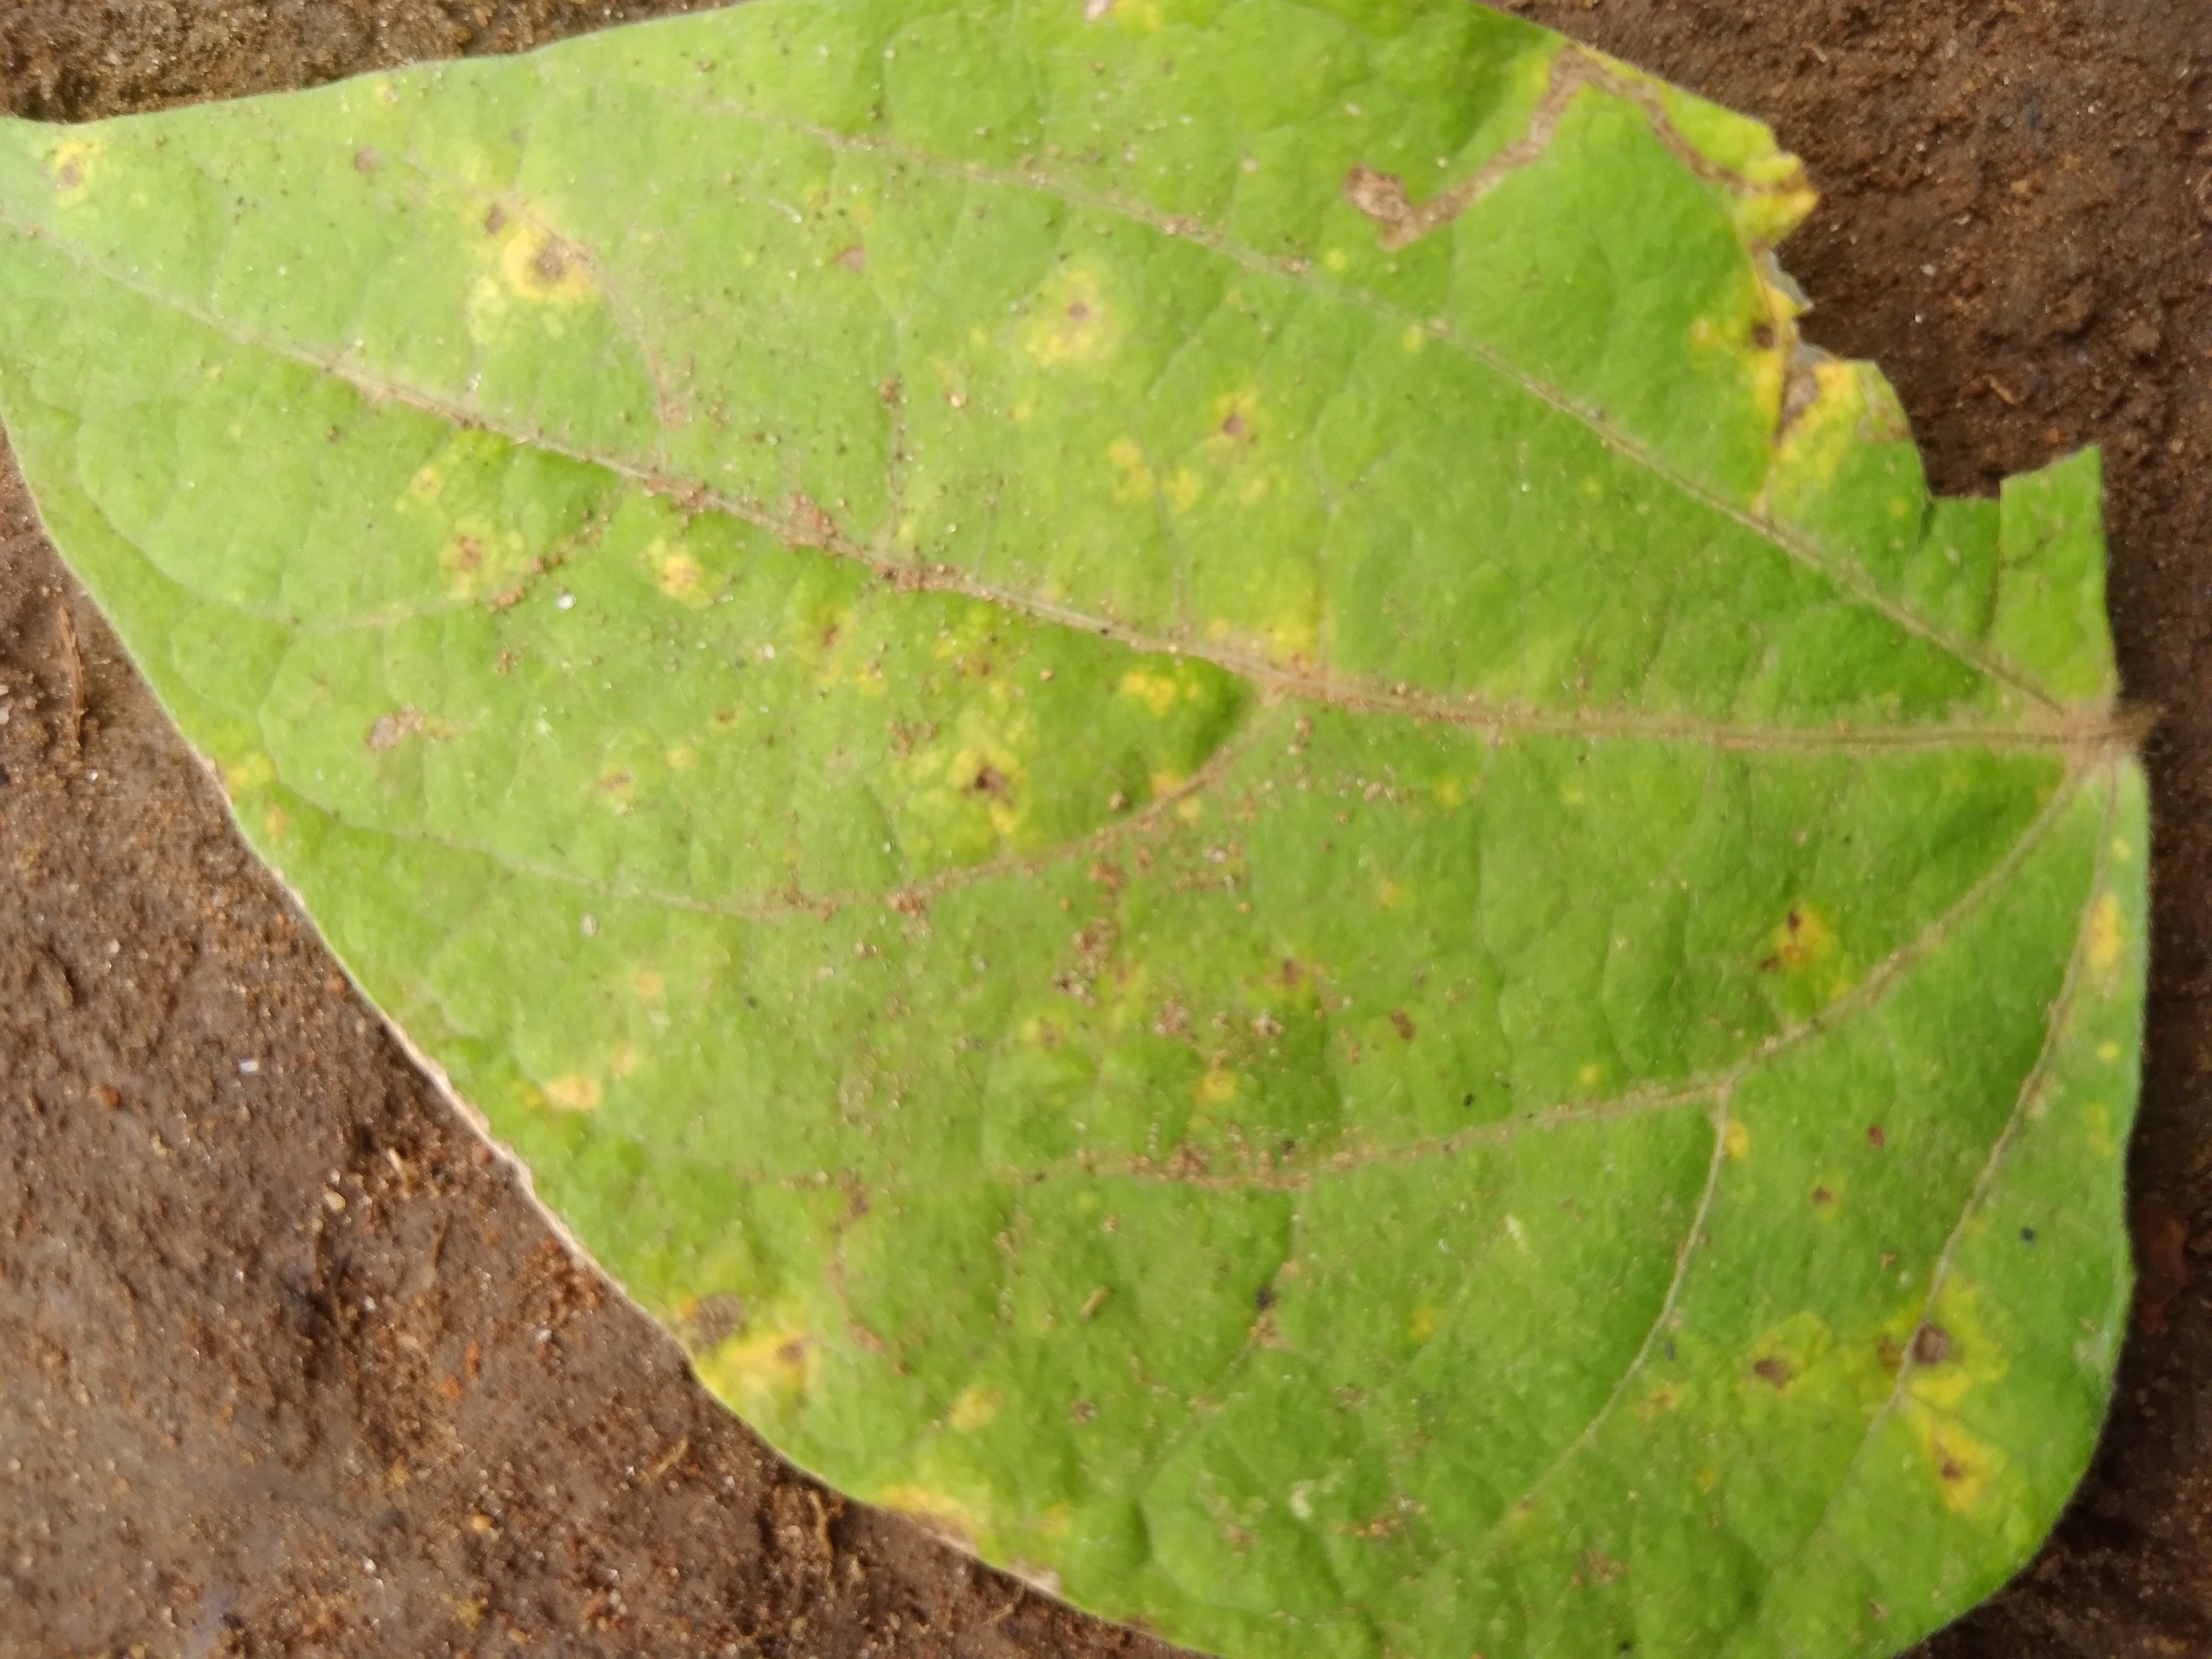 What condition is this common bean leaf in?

rust
